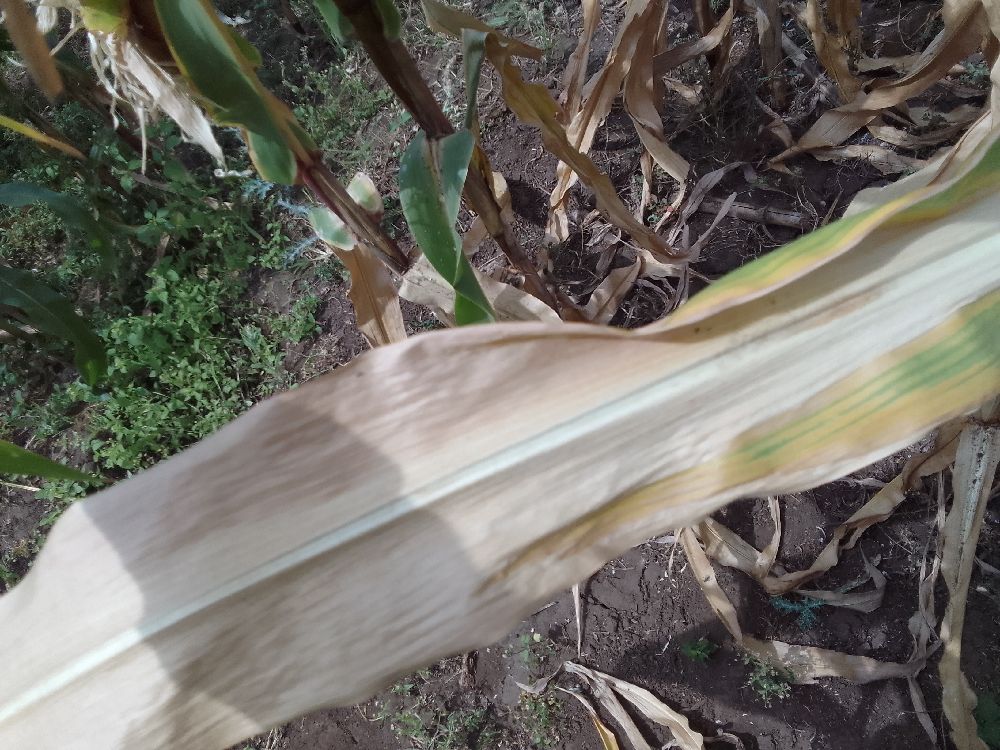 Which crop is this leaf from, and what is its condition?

maize, maize lethal necrosis
